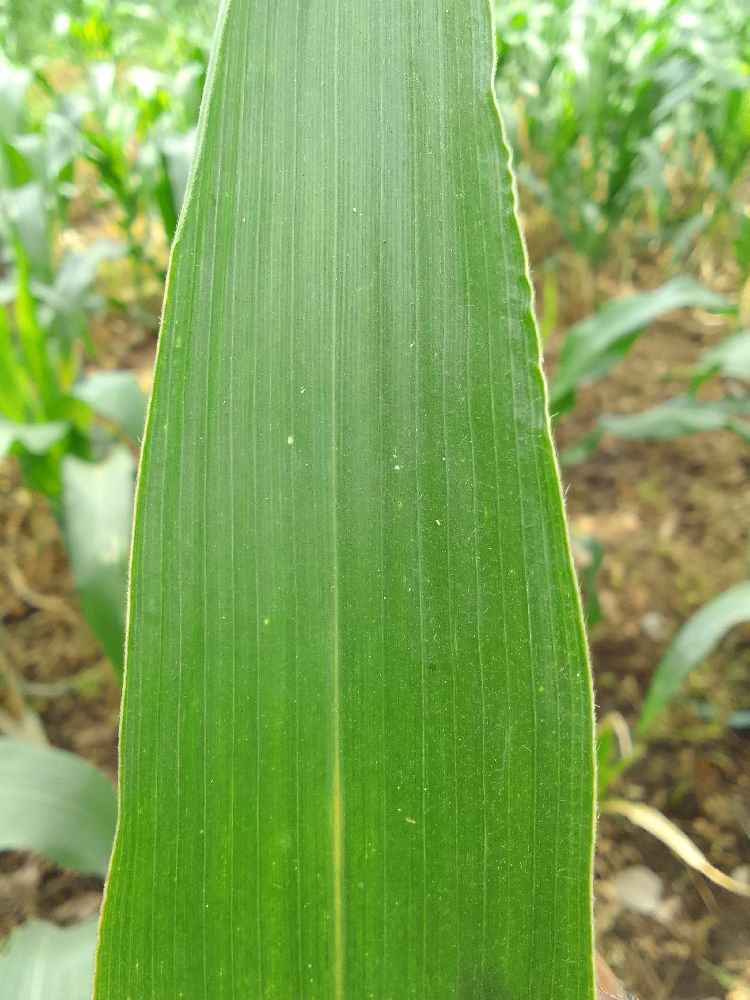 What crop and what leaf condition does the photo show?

maize, healthy
